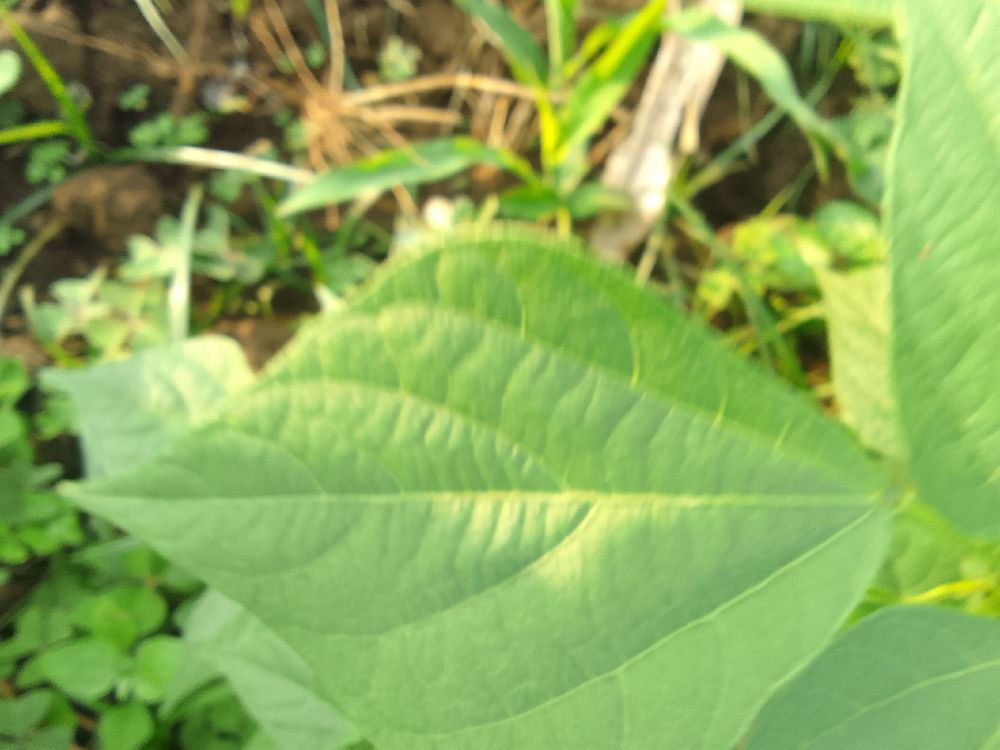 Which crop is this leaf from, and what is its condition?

common bean, healthy
